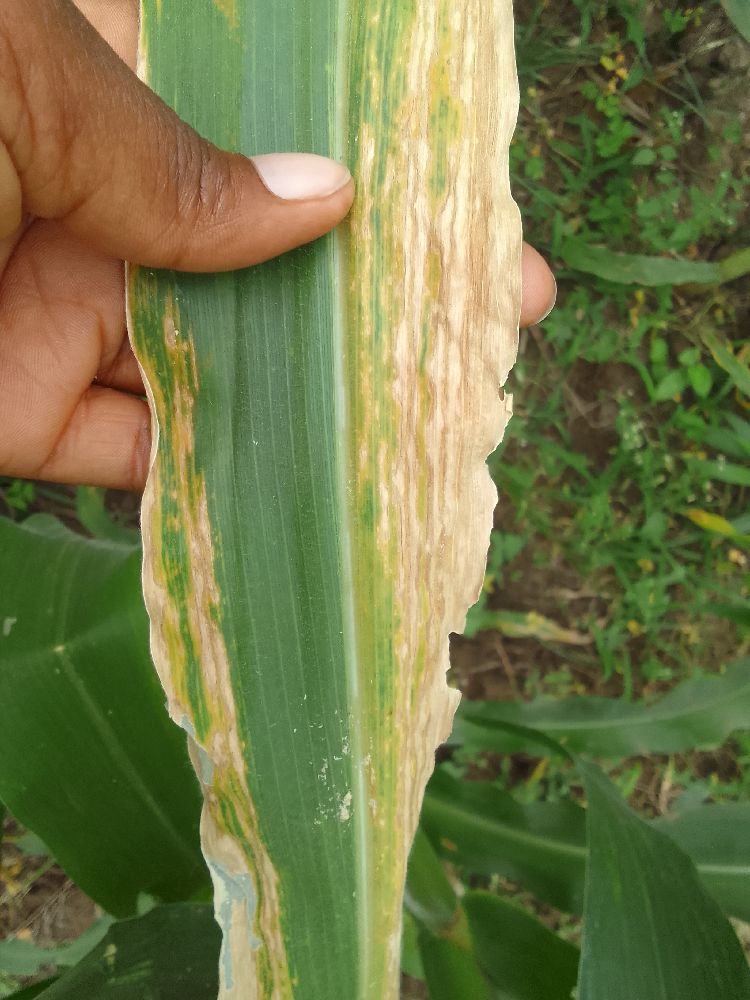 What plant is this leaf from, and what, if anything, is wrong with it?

maize, maize lethal necrosis
